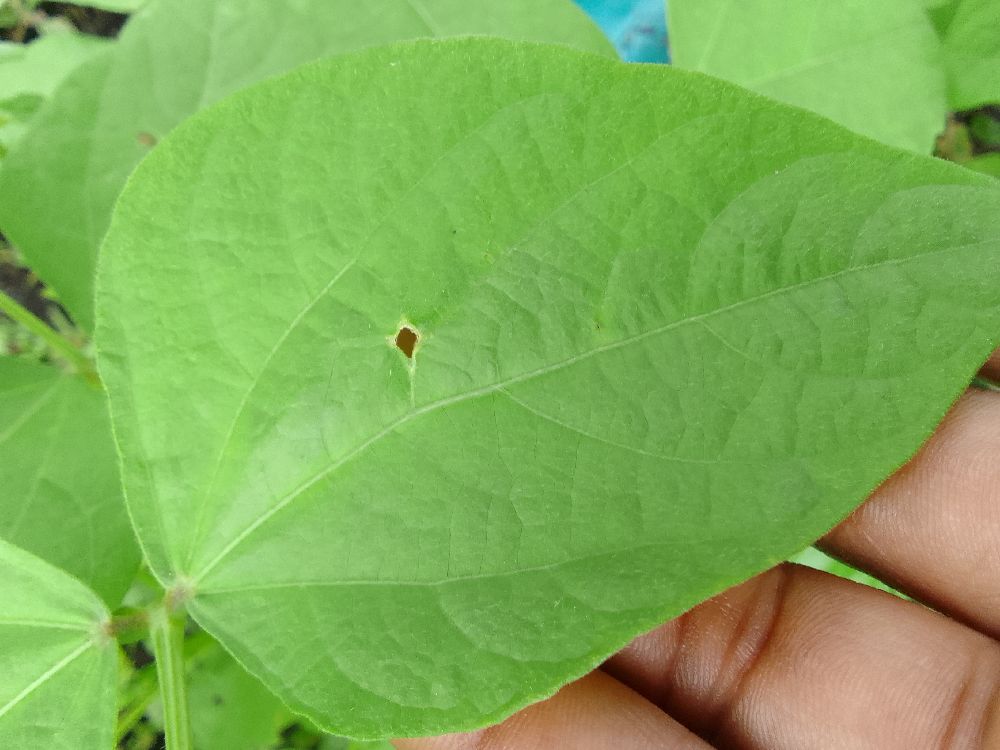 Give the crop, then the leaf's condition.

common bean, healthy
